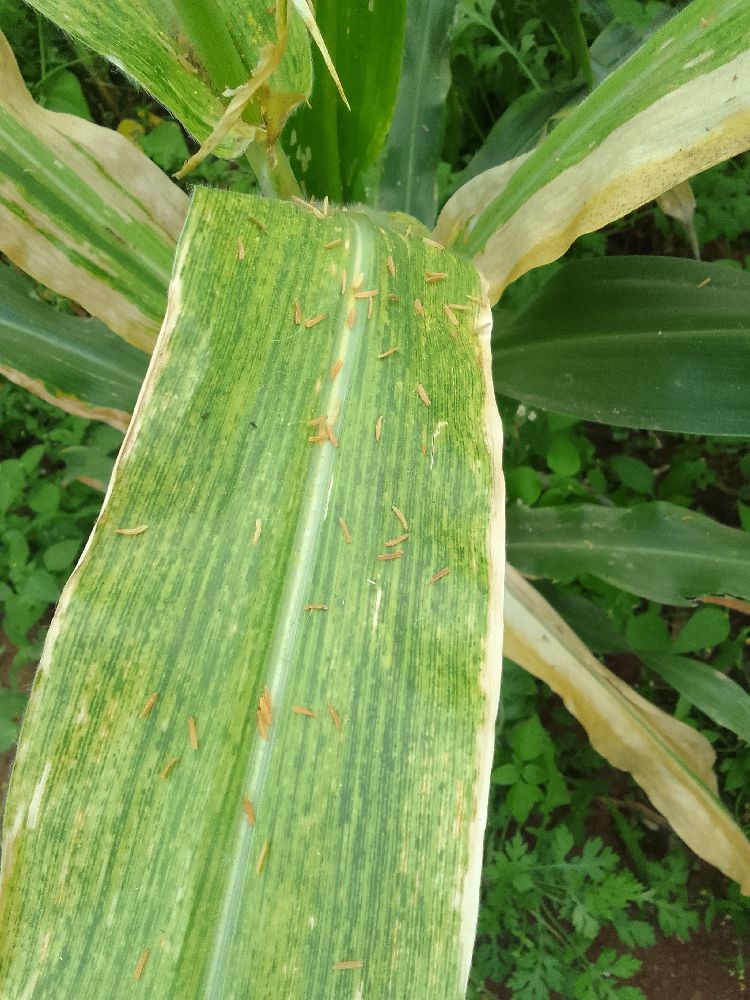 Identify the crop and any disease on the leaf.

maize, maize lethal necrosis
